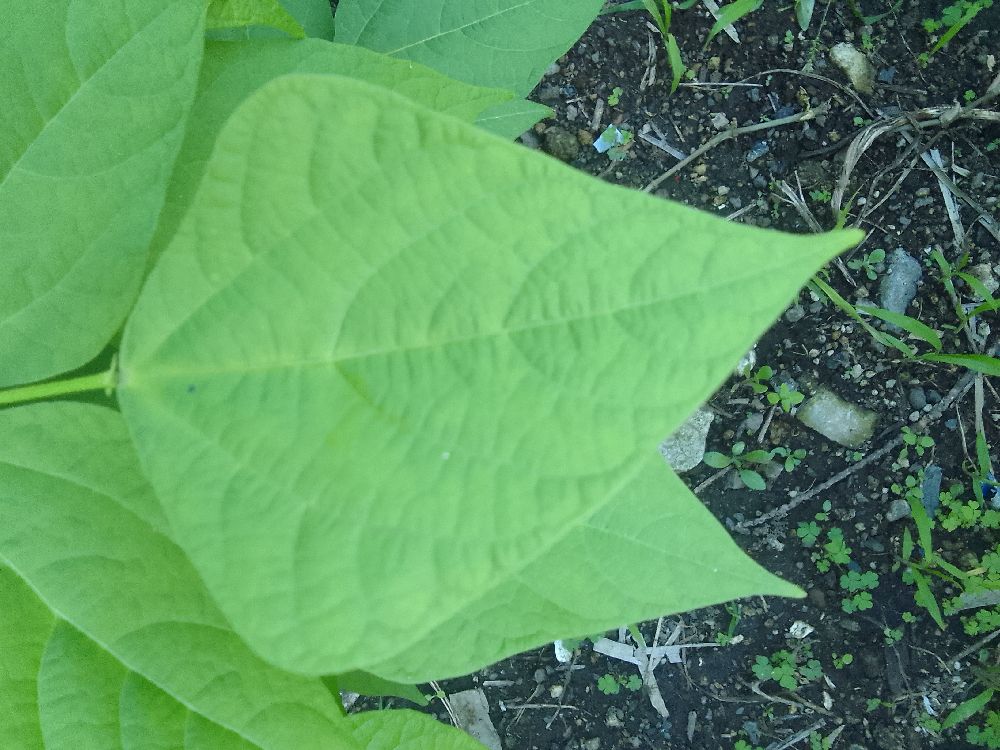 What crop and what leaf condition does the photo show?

common bean, healthy
